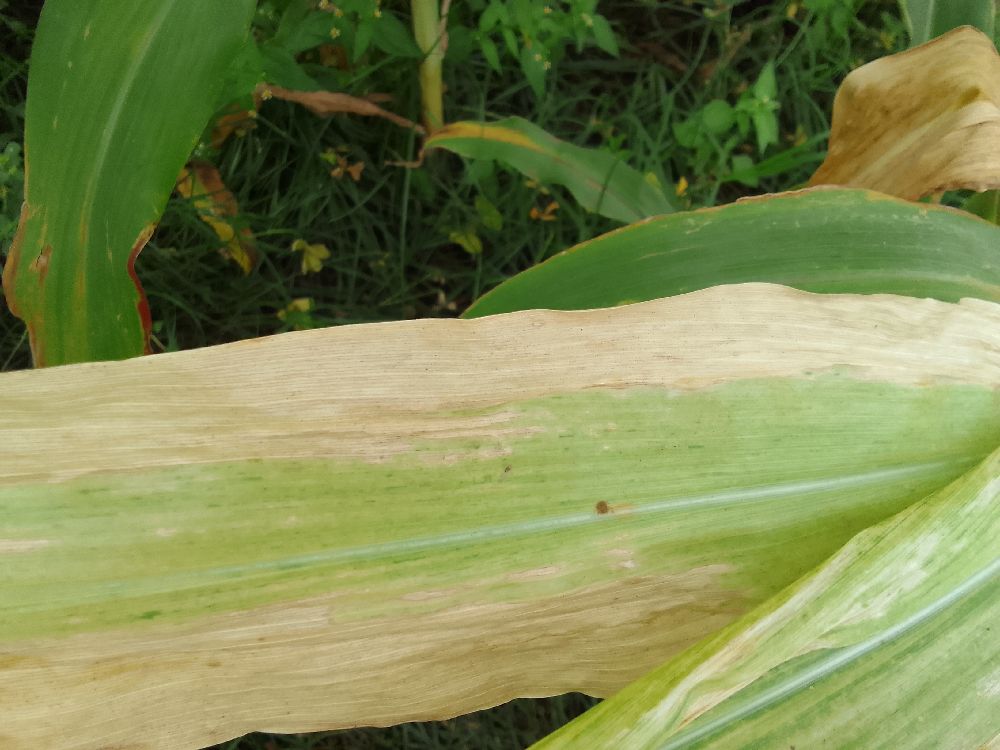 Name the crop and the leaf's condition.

maize, maize lethal necrosis
